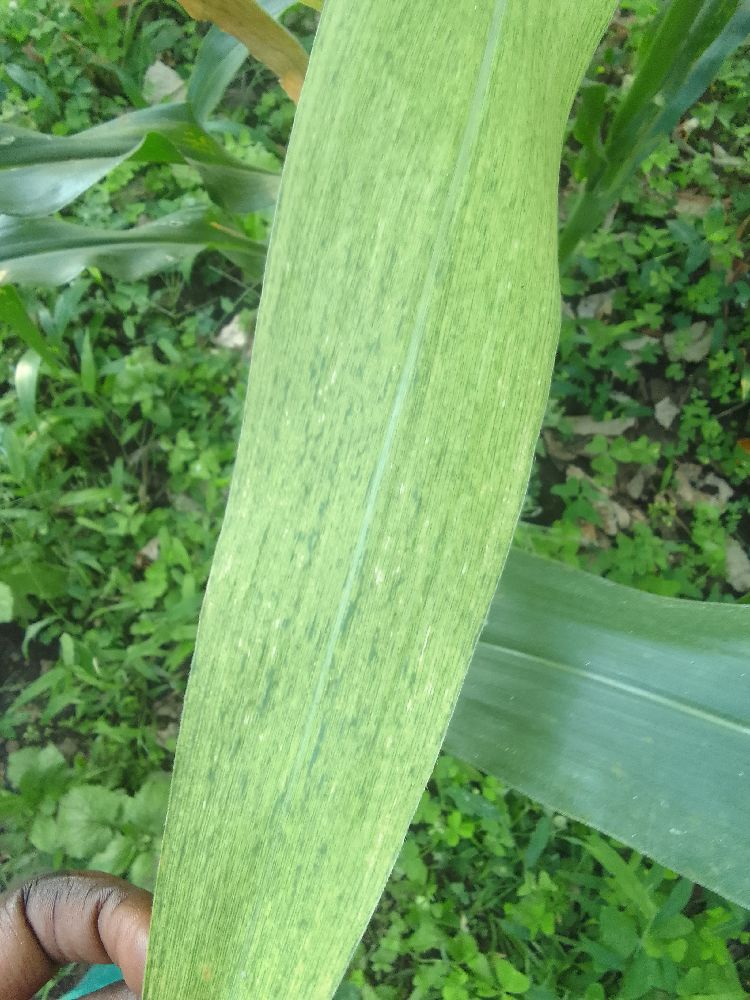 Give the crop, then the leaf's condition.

maize, maize lethal necrosis
